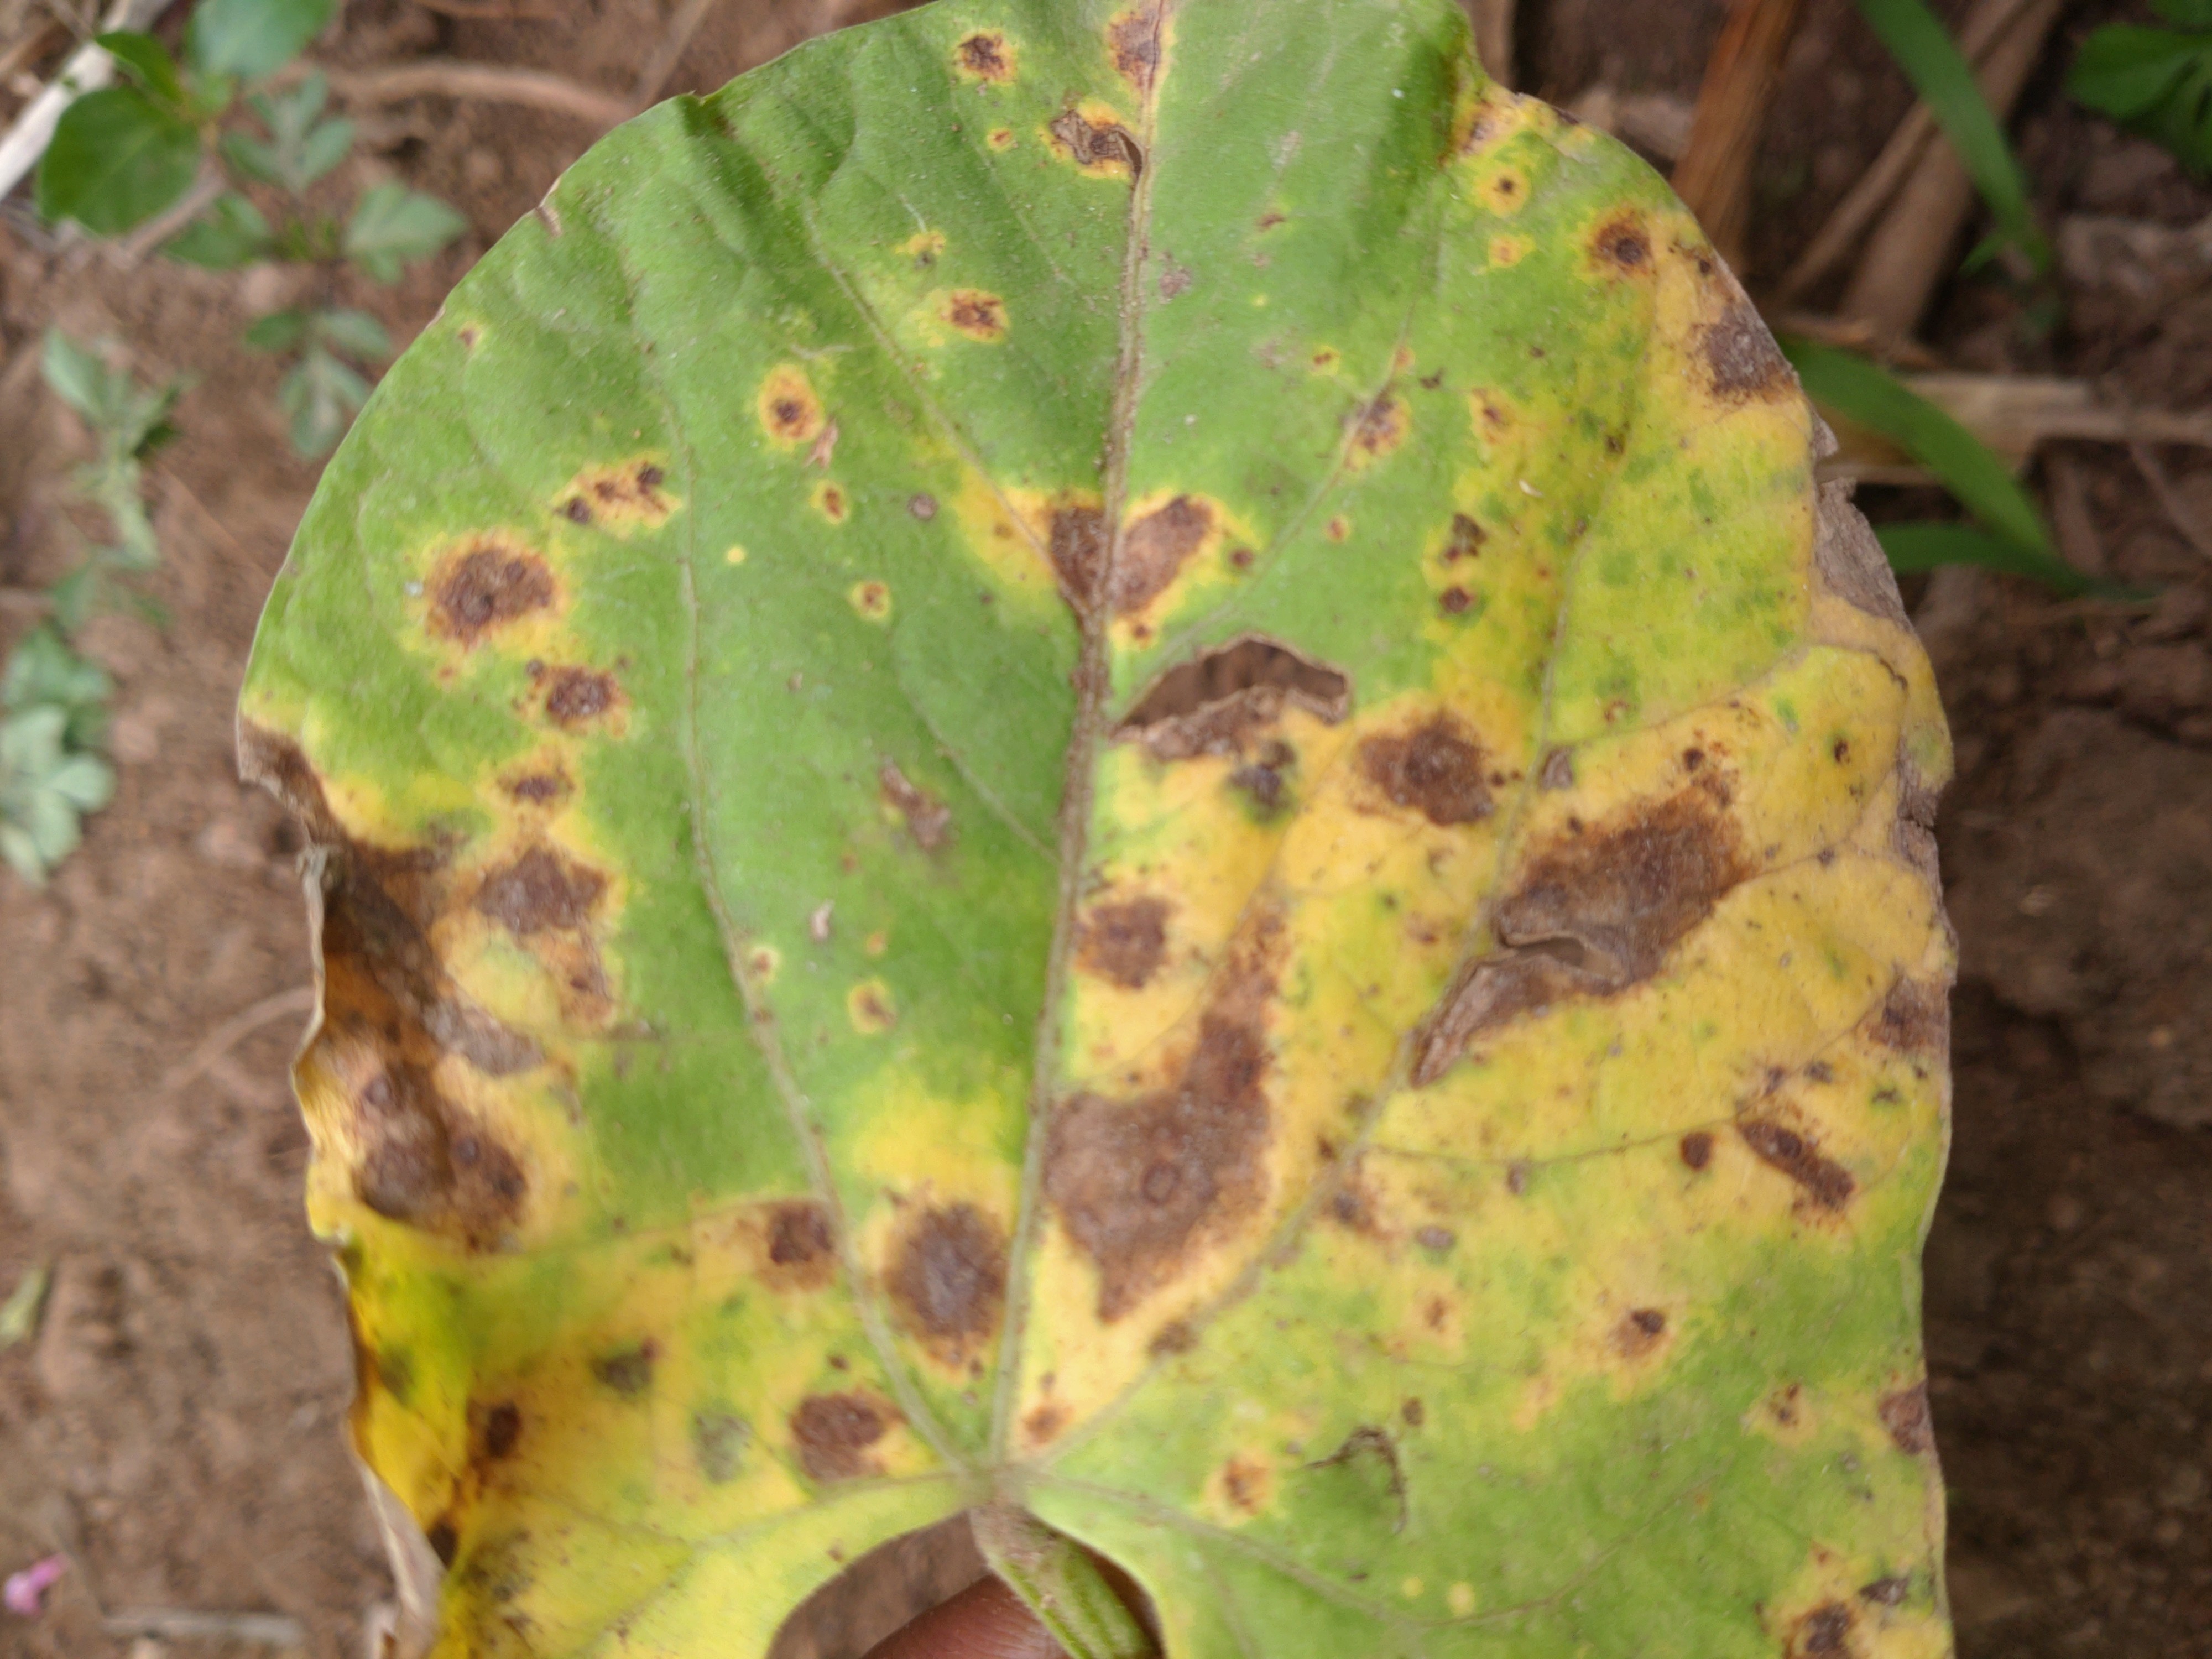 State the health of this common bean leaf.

rust
